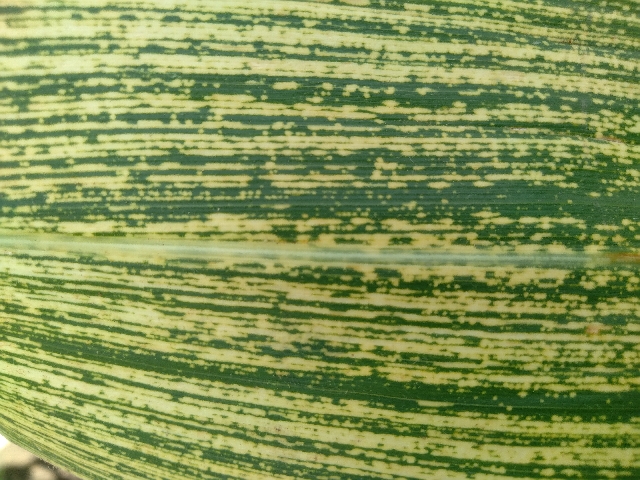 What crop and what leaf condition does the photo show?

maize, maize streak virus
